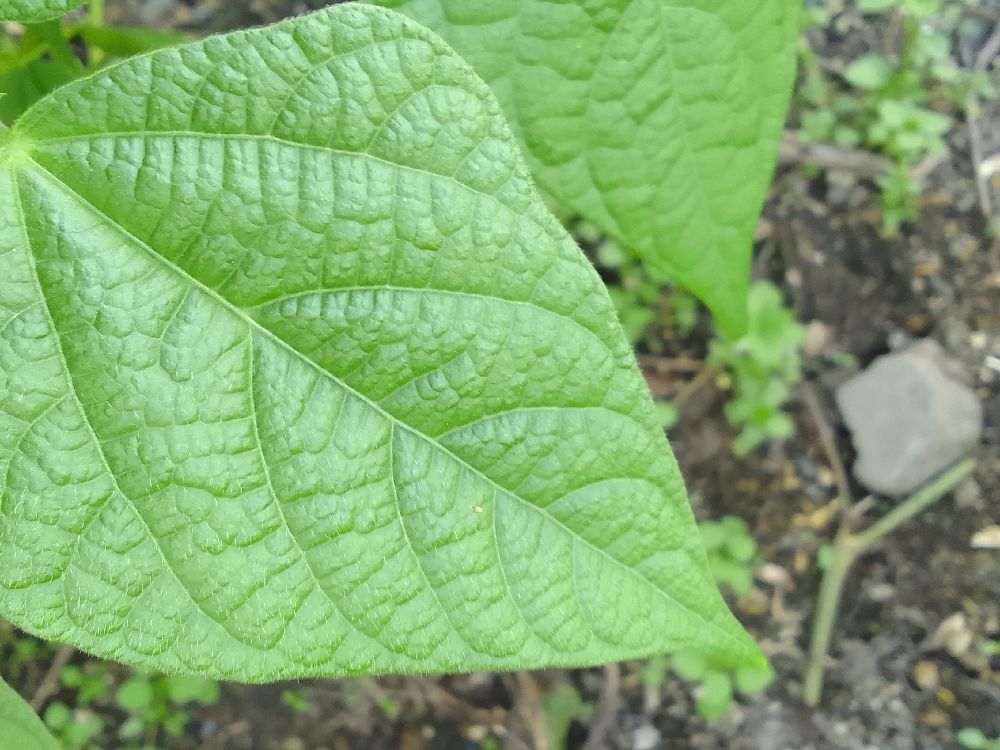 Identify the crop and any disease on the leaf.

common bean, healthy
